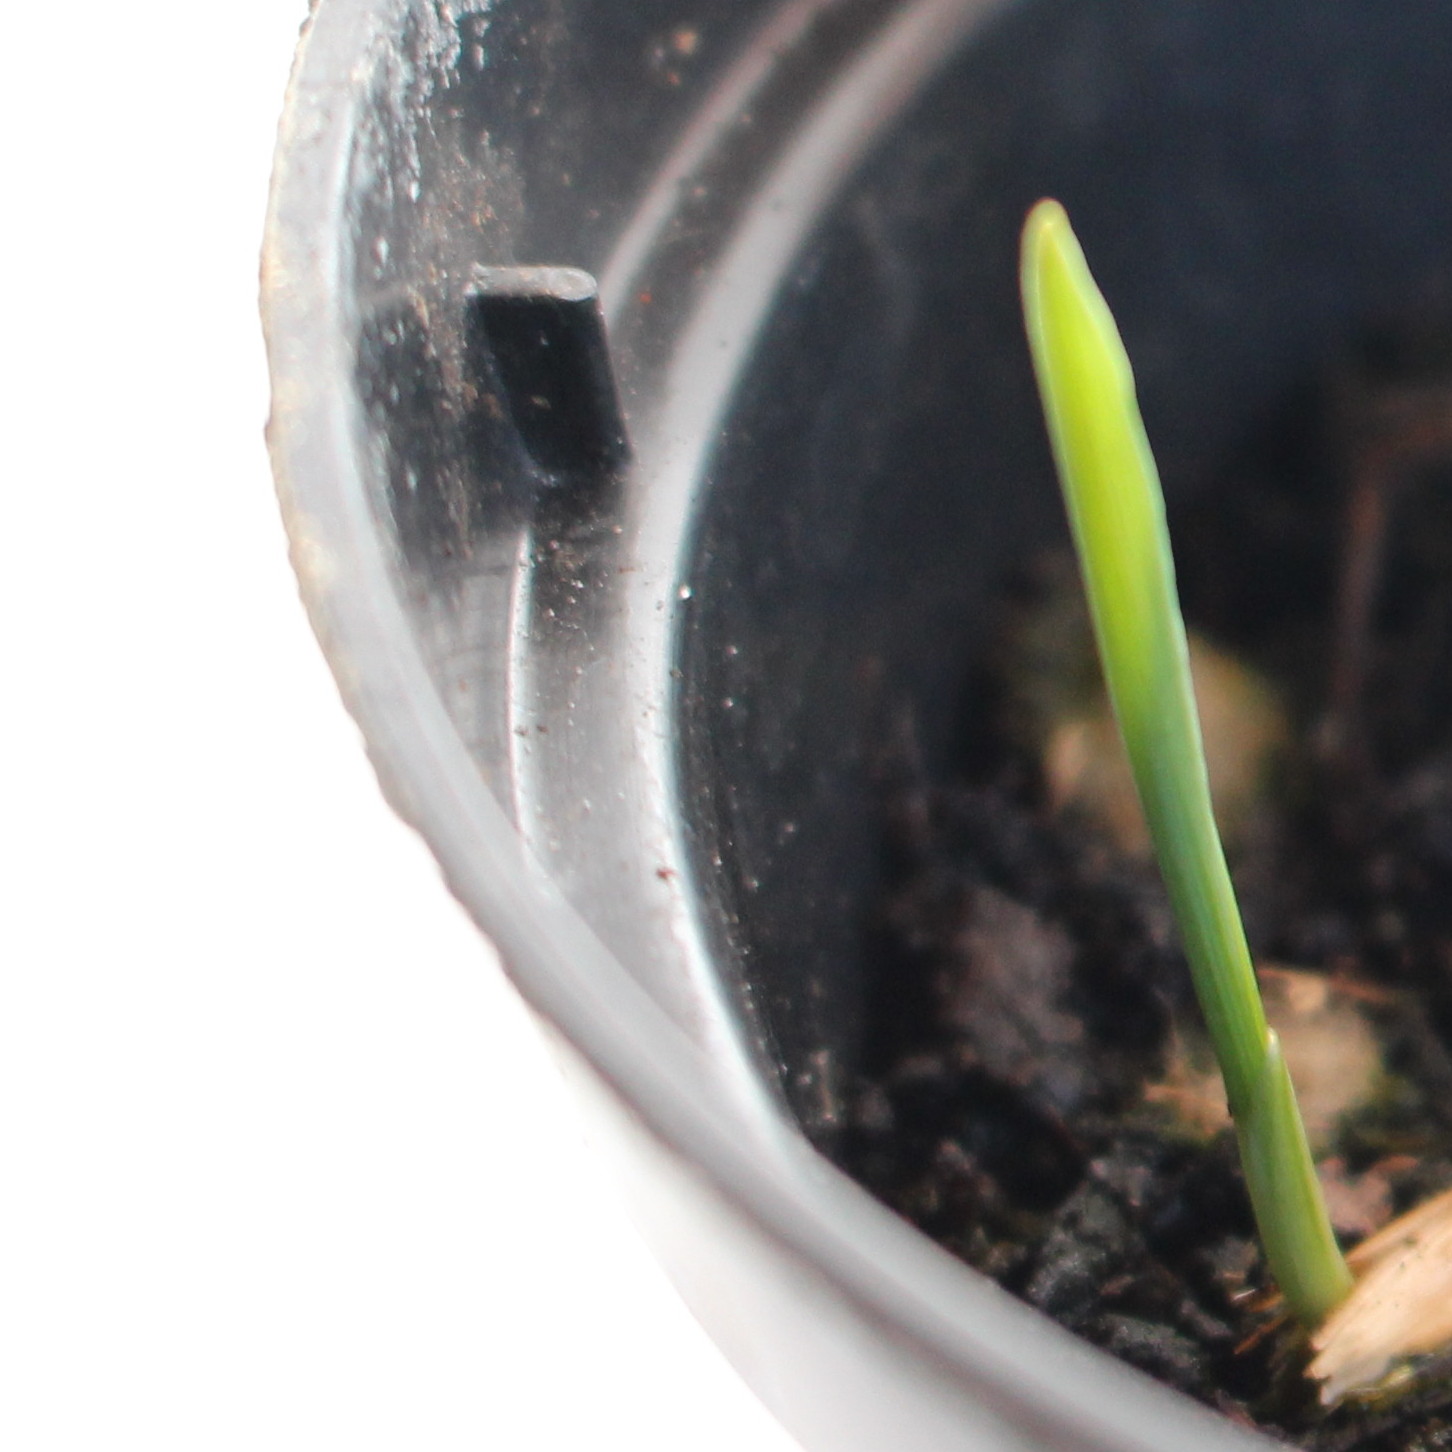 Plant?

Avena sterilis
